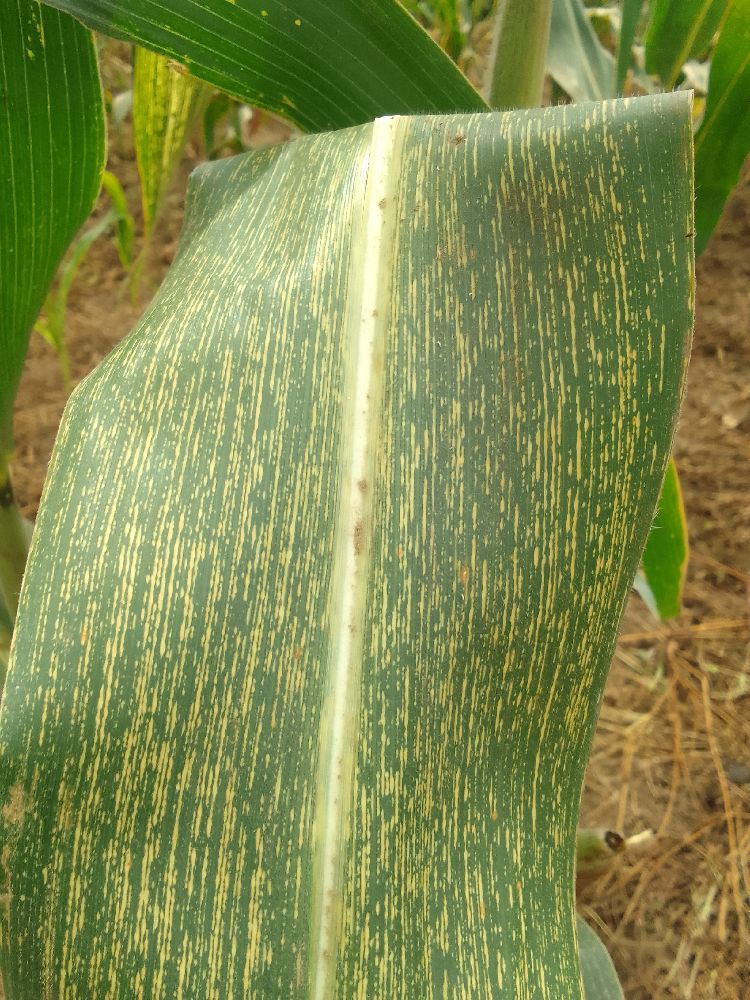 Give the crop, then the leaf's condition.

maize, maize streak virus
